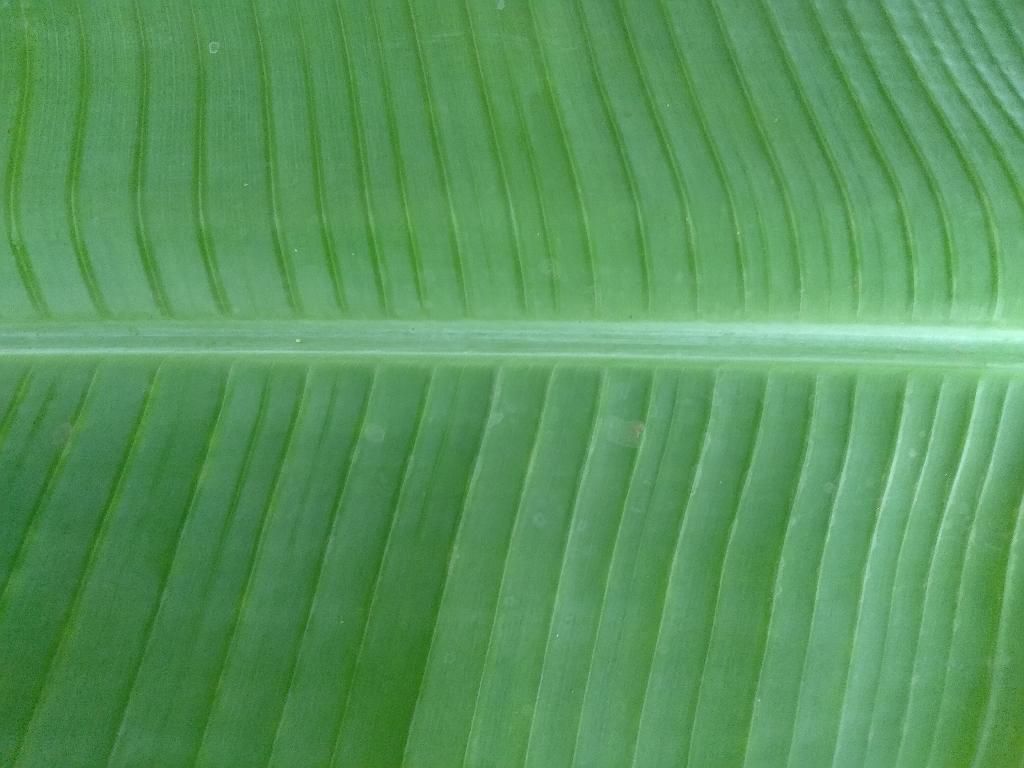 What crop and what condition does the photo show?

banana, healthy
